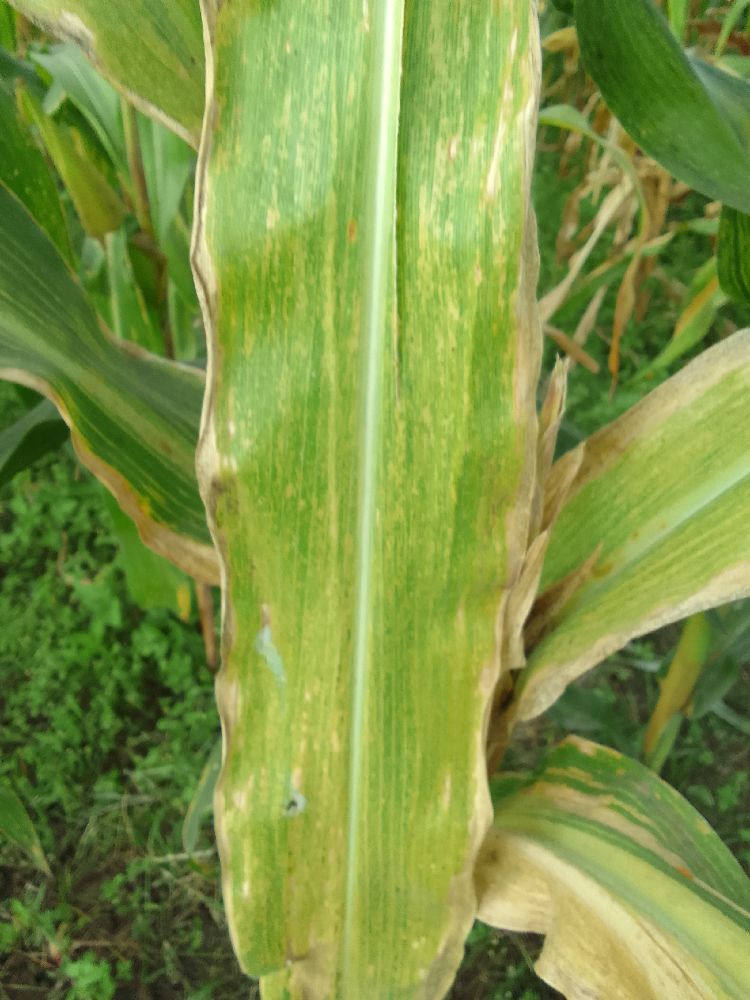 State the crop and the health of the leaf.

maize, maize lethal necrosis
